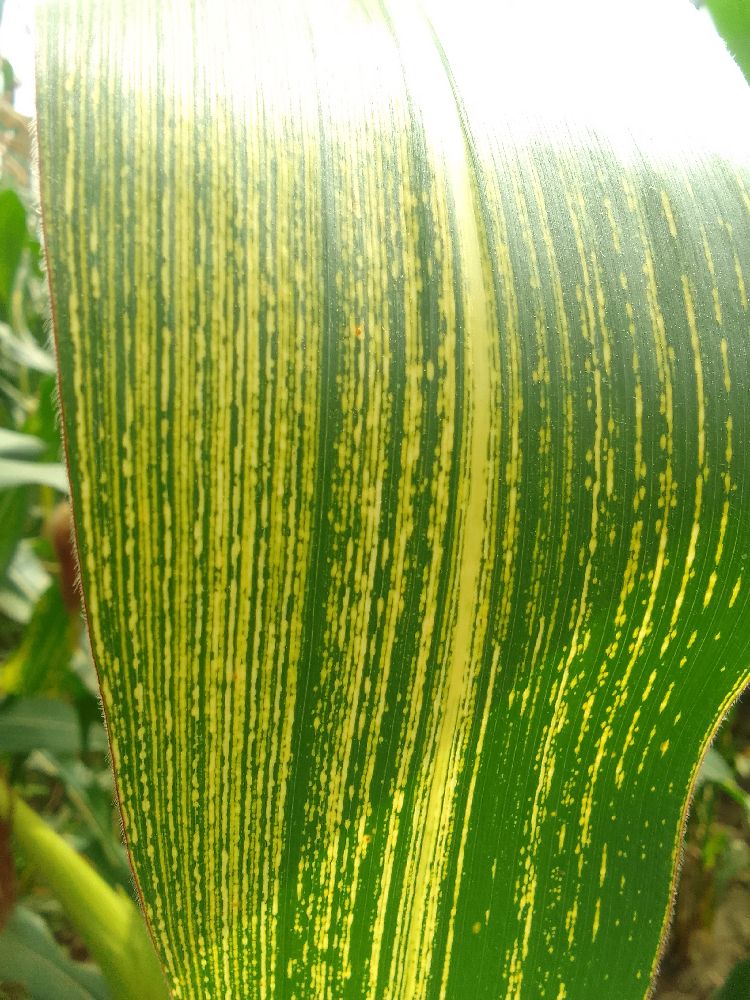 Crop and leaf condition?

maize, maize streak virus
